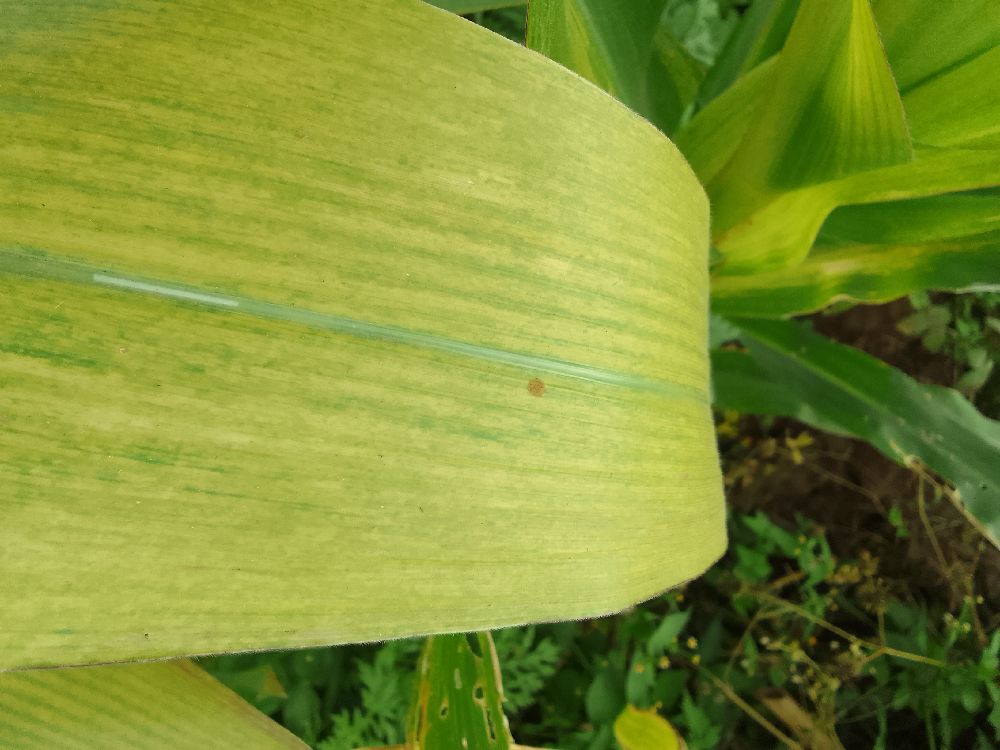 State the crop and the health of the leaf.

maize, maize lethal necrosis
